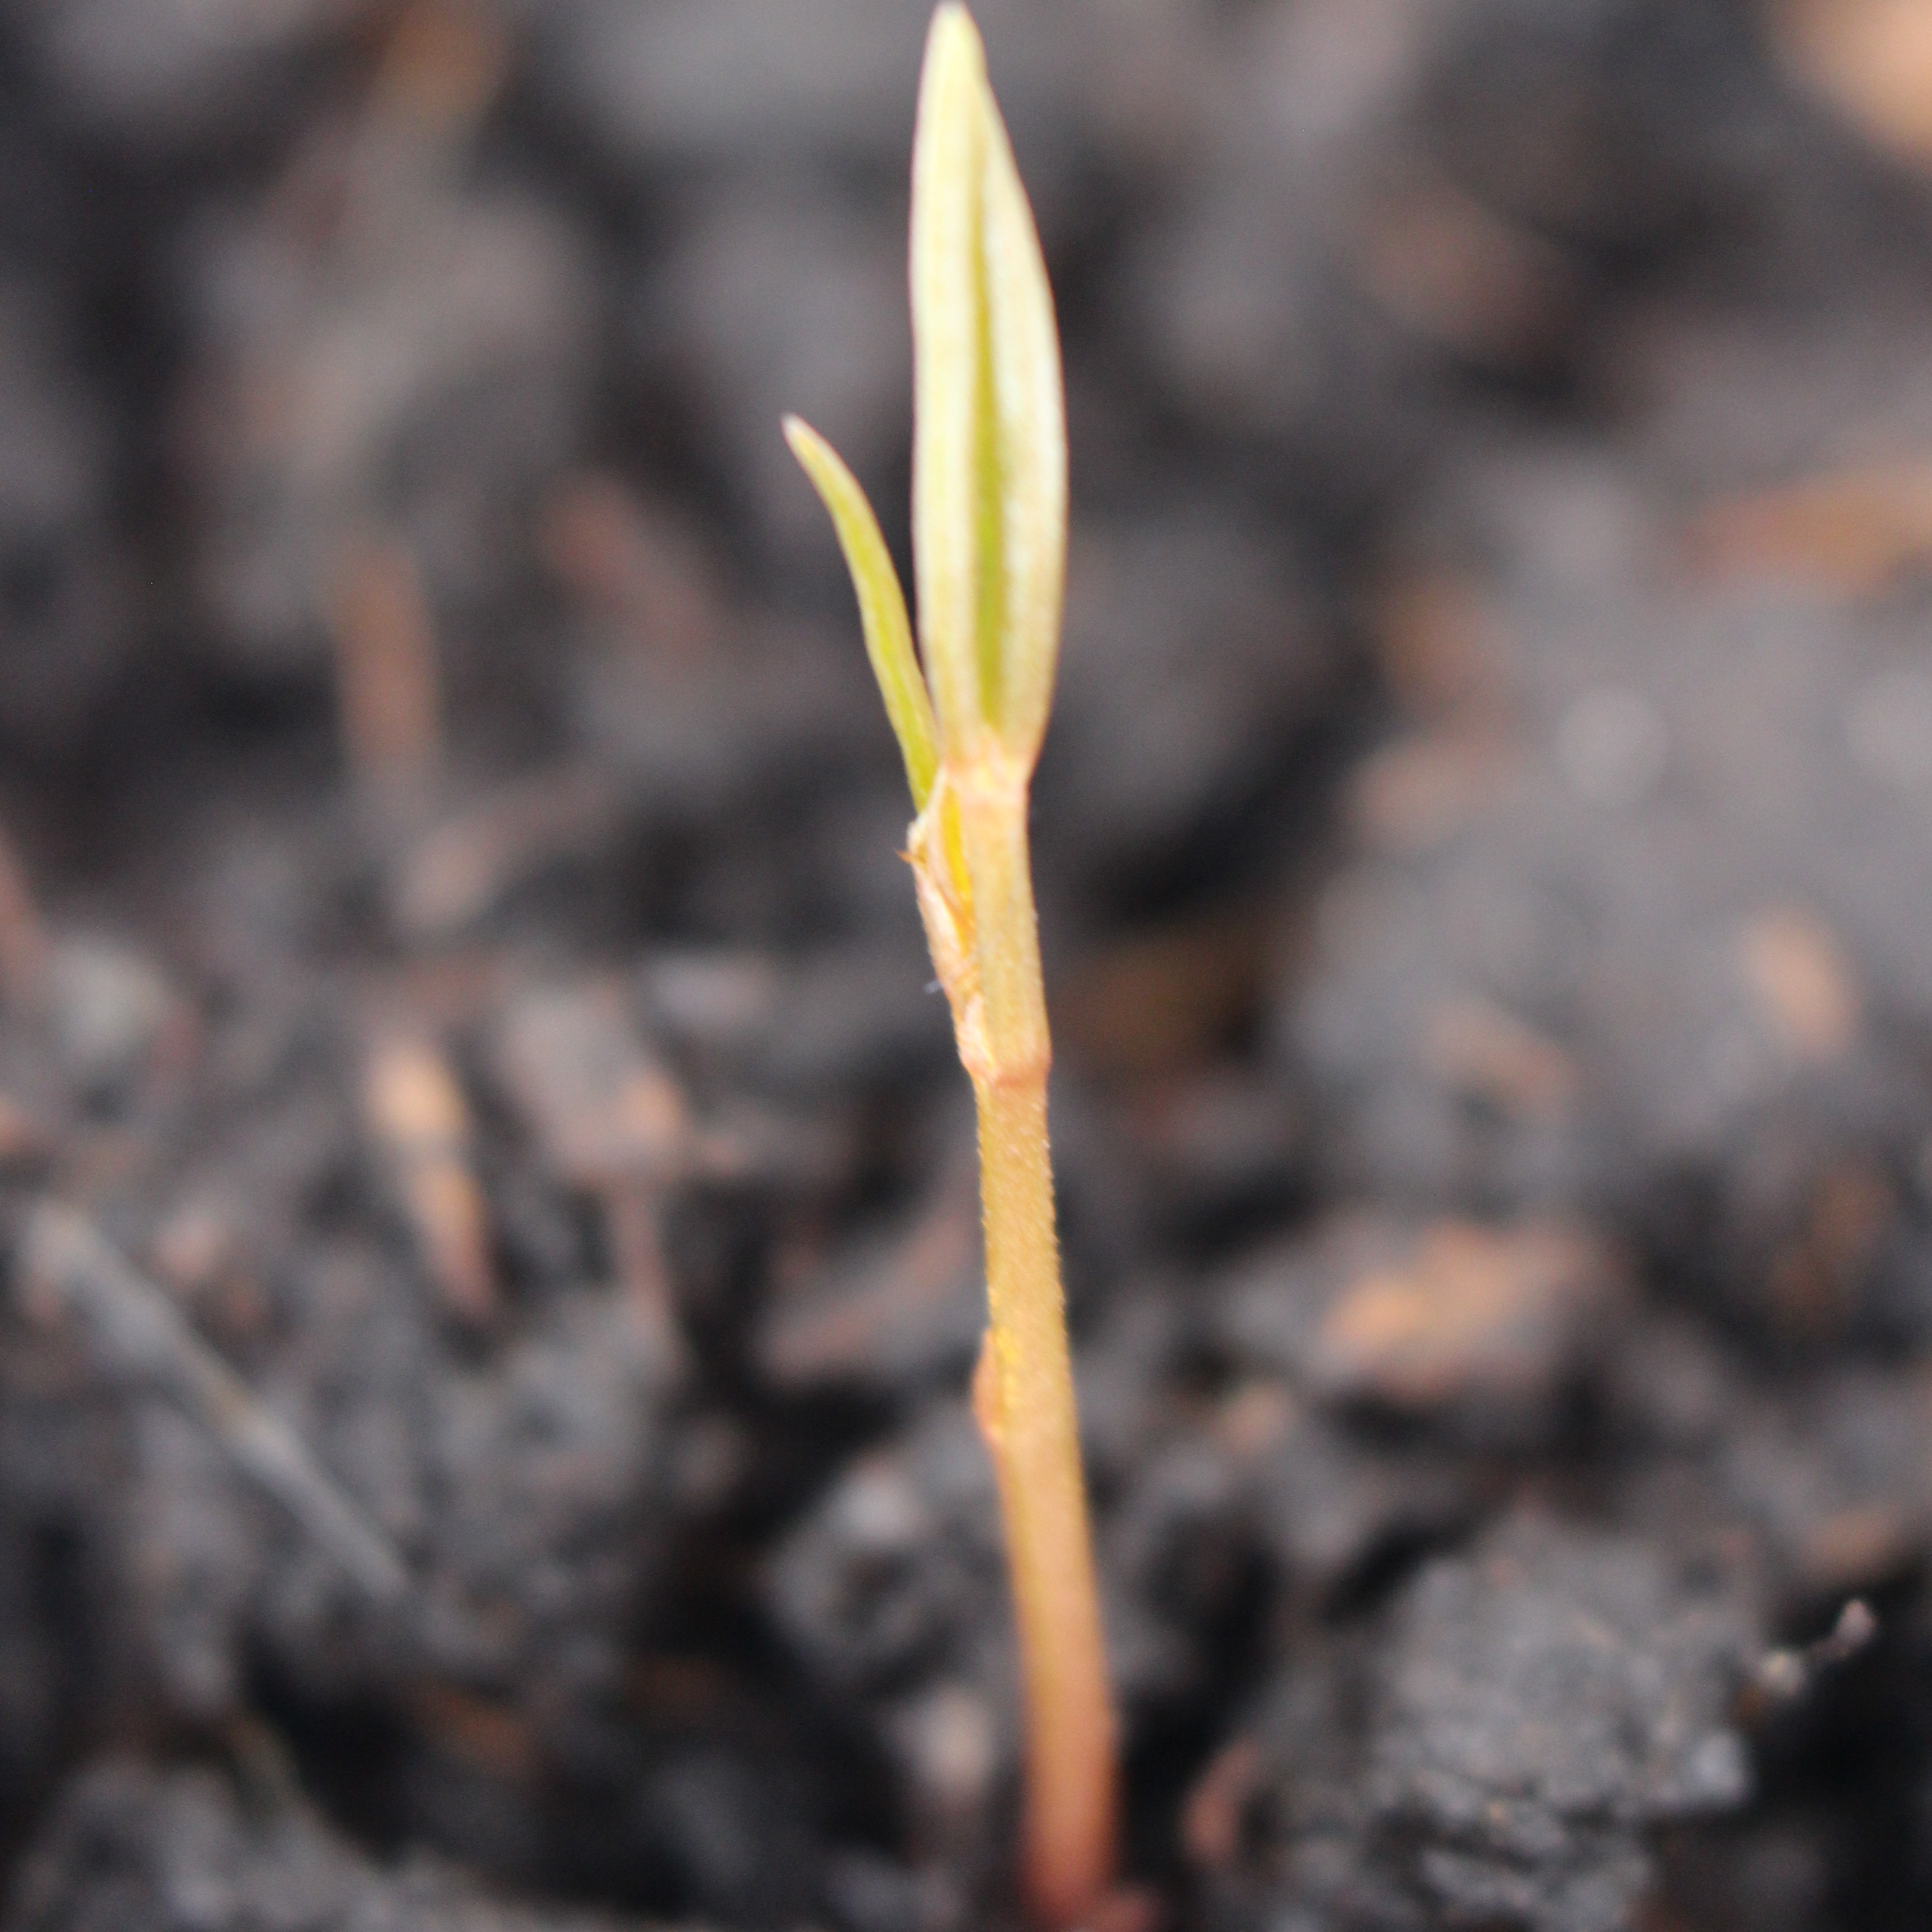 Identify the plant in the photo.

Vicia sativa
